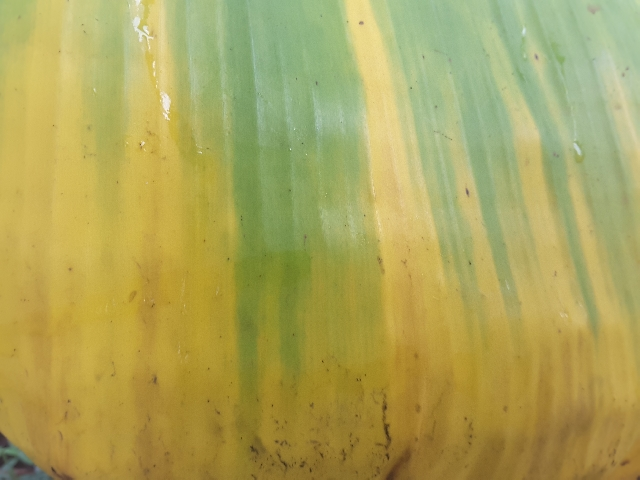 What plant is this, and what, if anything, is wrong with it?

banana, fusarium wilt race 1
